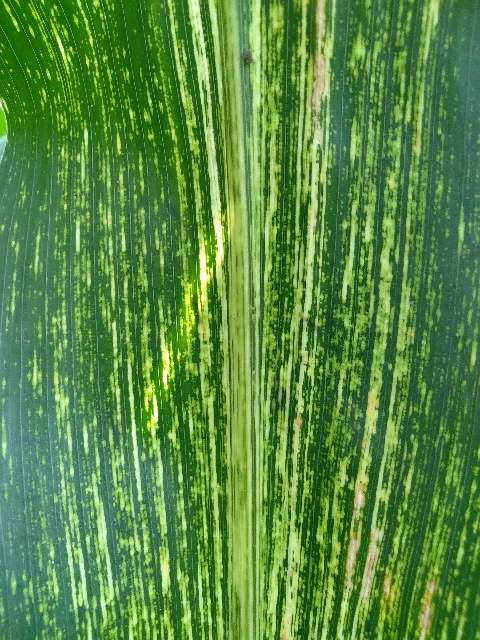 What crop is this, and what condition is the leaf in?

maize, maize streak virus
